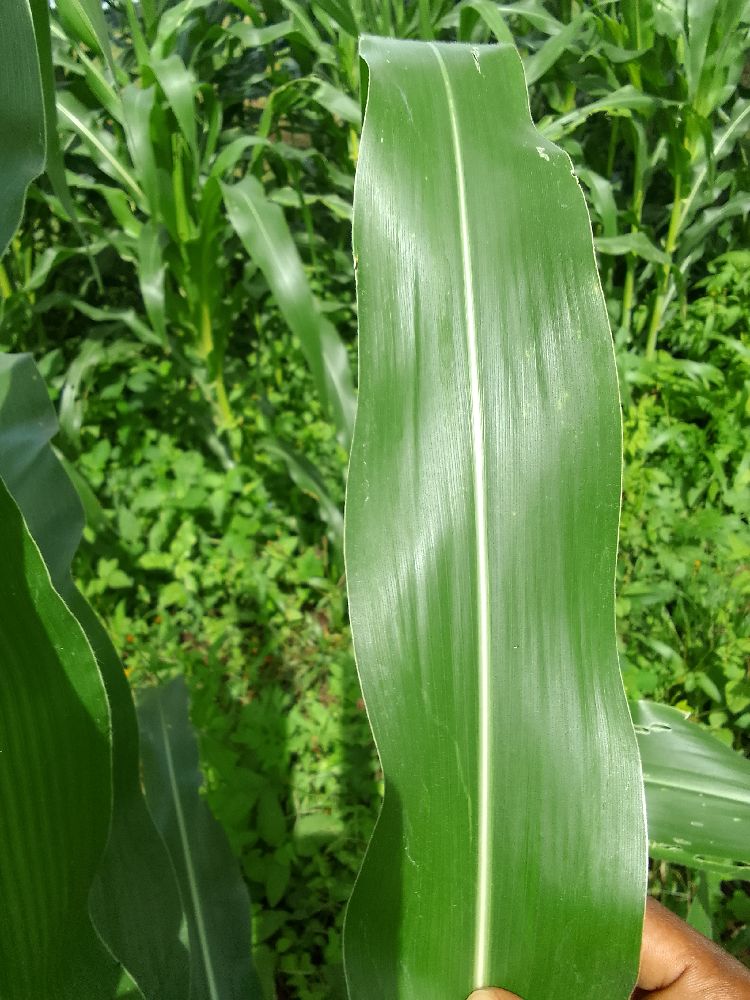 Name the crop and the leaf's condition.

maize, healthy
